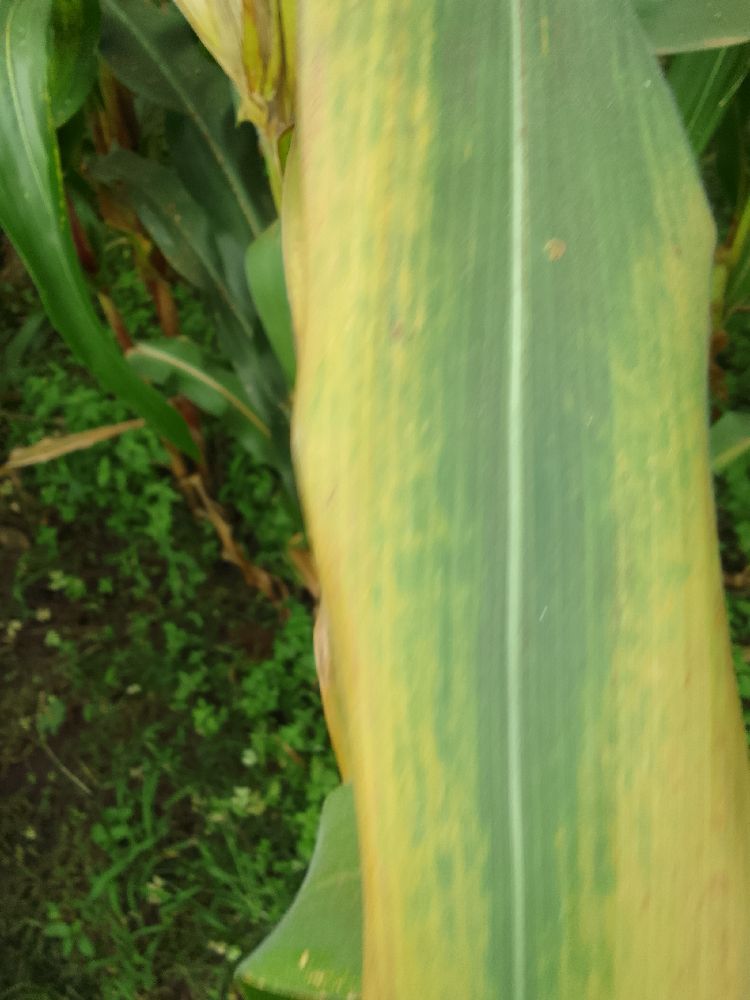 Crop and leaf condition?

maize, maize lethal necrosis
